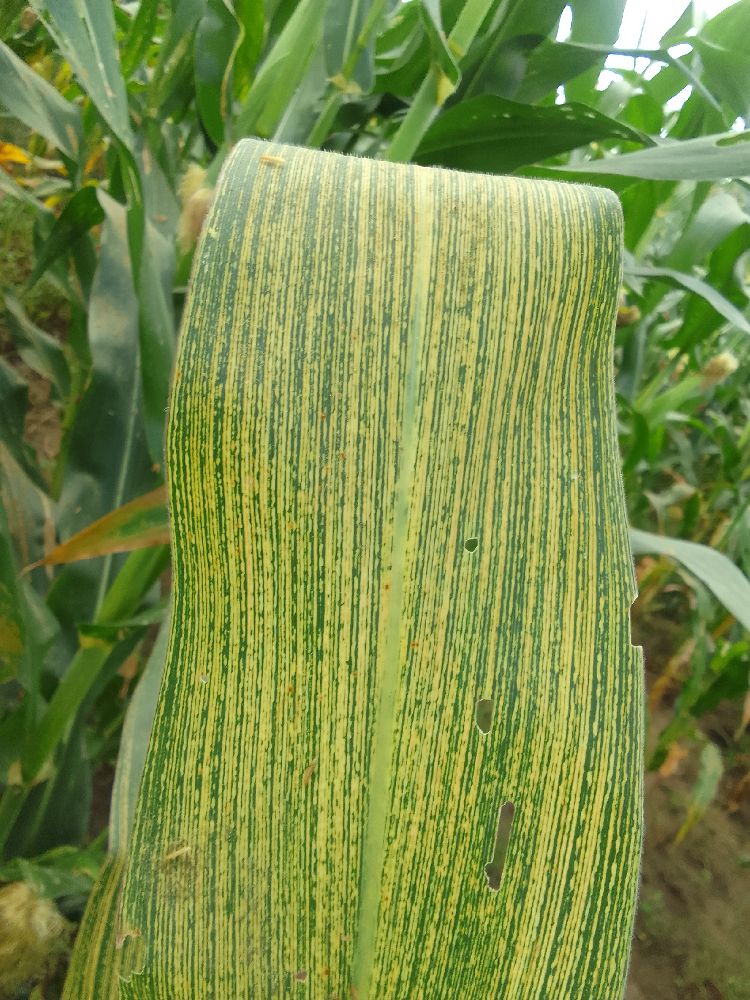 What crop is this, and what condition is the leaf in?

maize, maize streak virus
